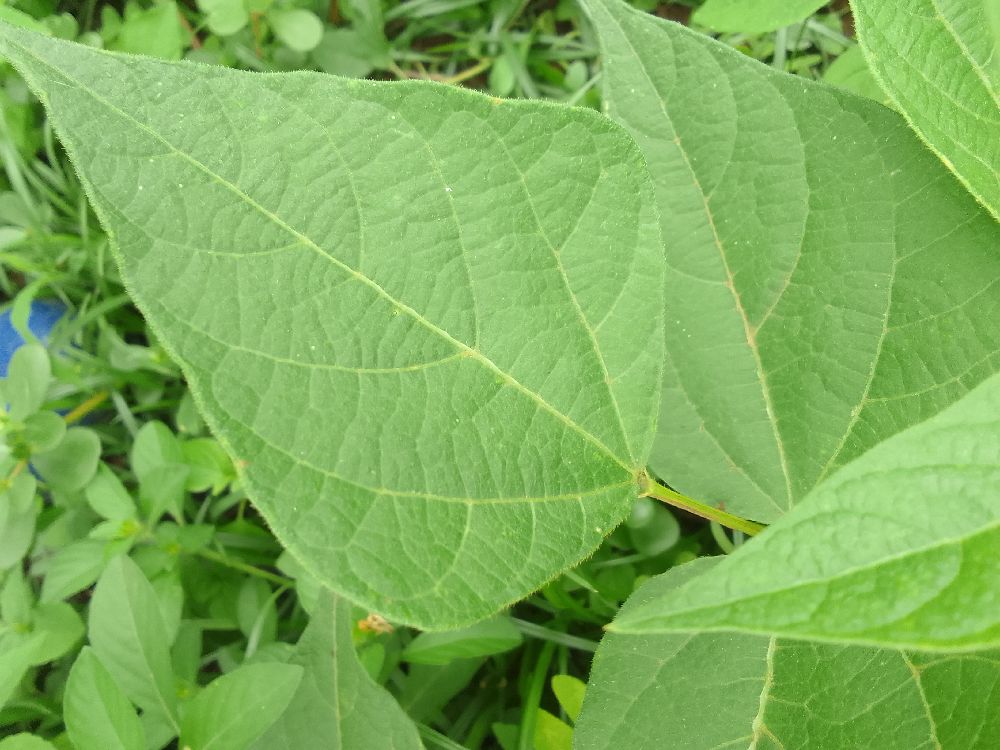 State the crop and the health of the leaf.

common bean, healthy
